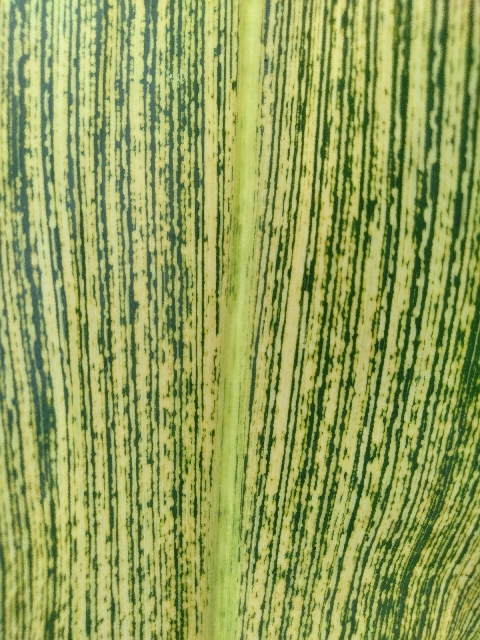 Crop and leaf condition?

maize, maize streak virus
